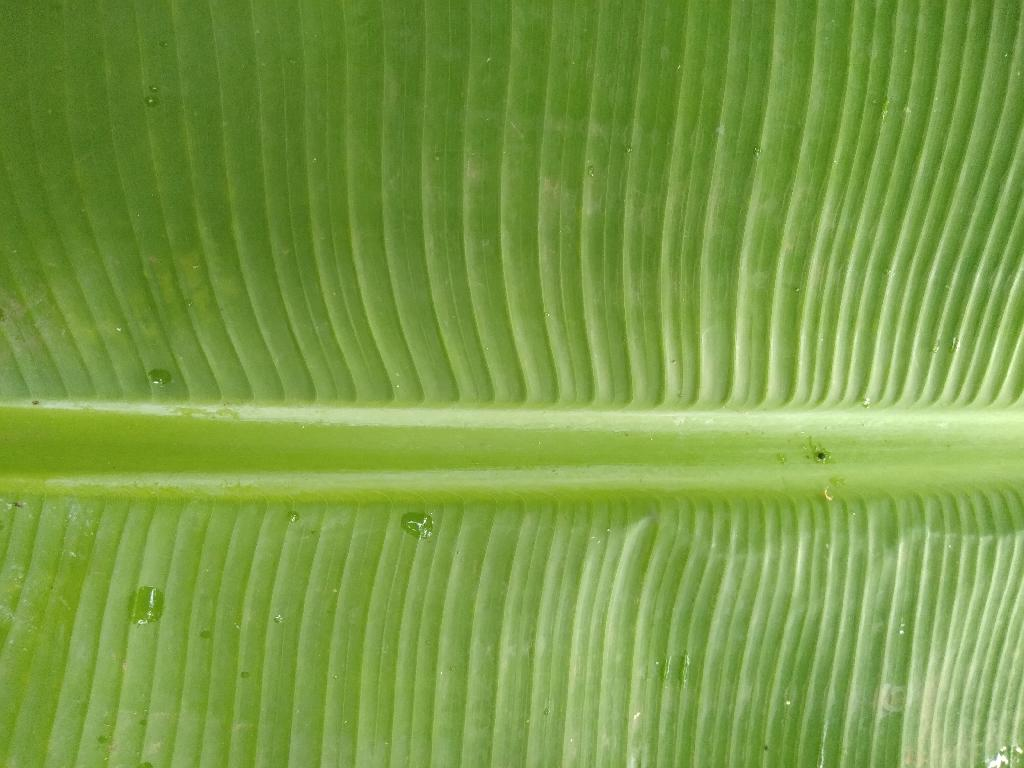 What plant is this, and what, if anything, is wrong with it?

banana, healthy
